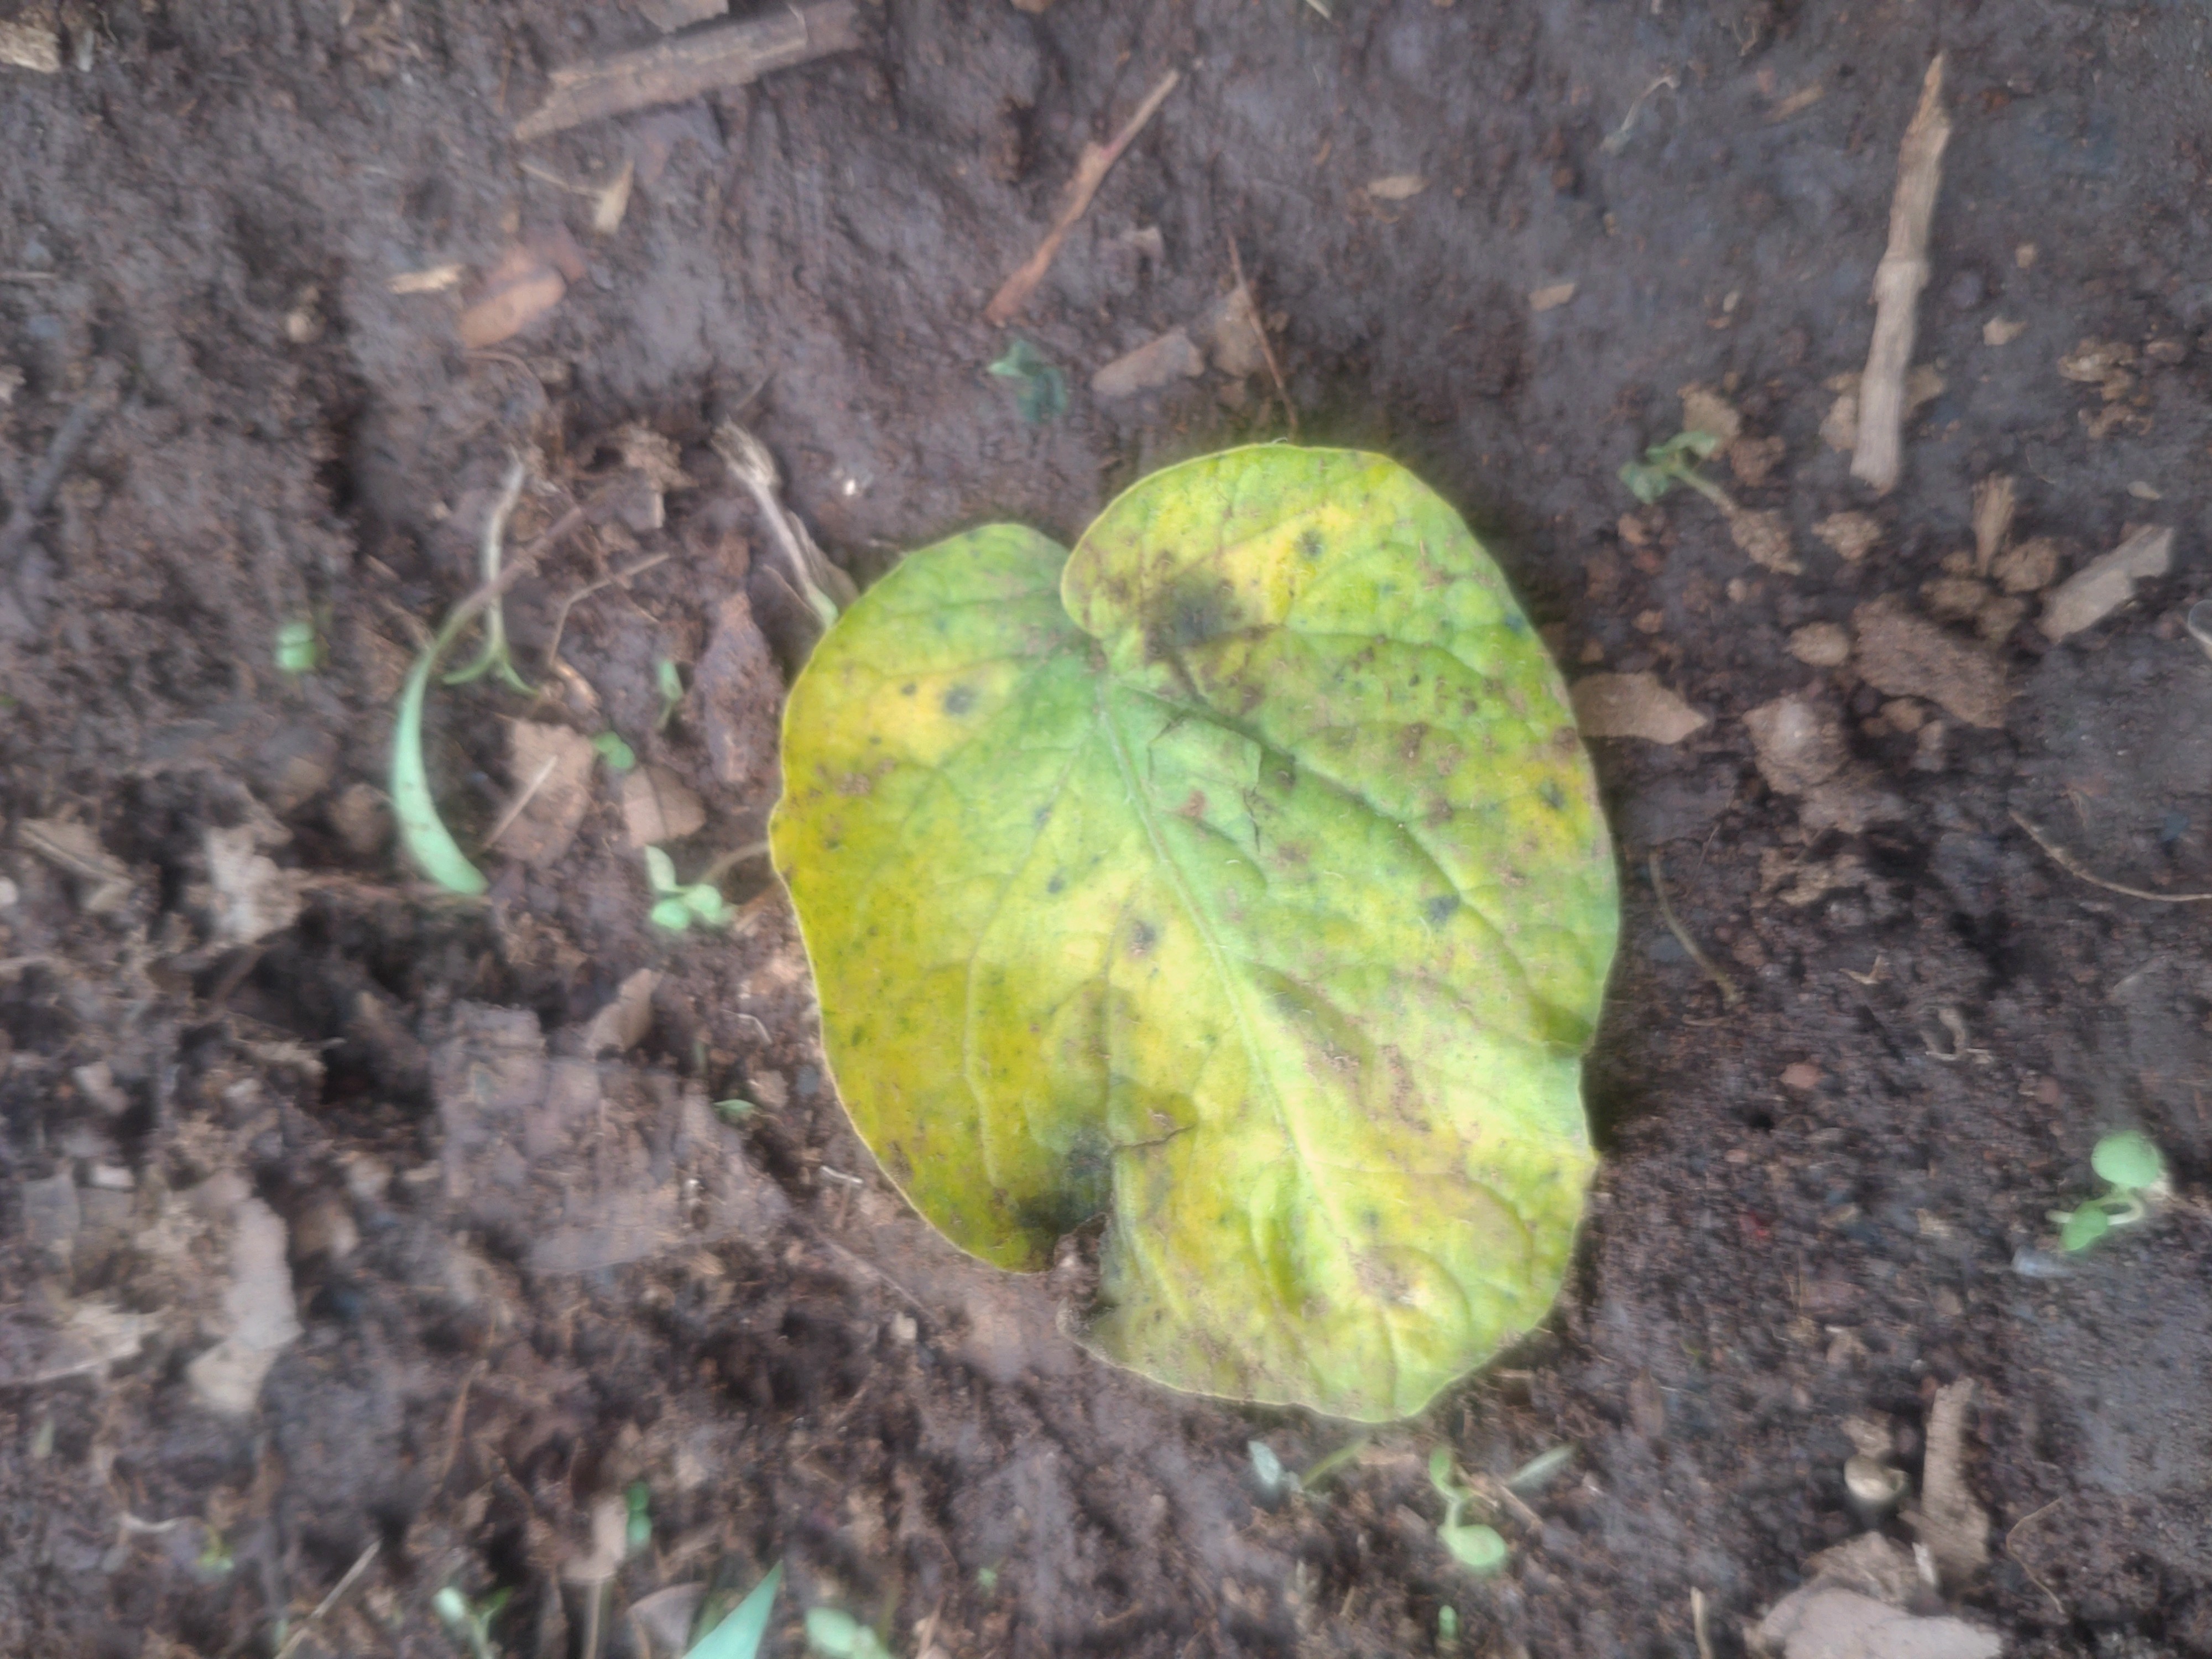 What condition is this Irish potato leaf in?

late blight
